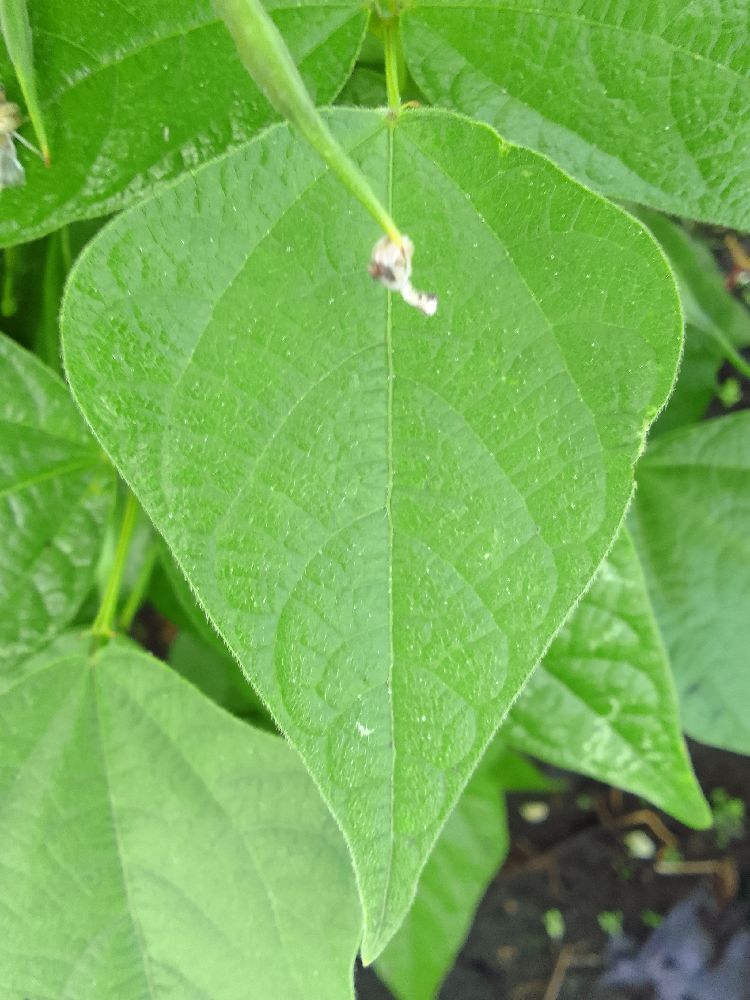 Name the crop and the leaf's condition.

common bean, healthy
